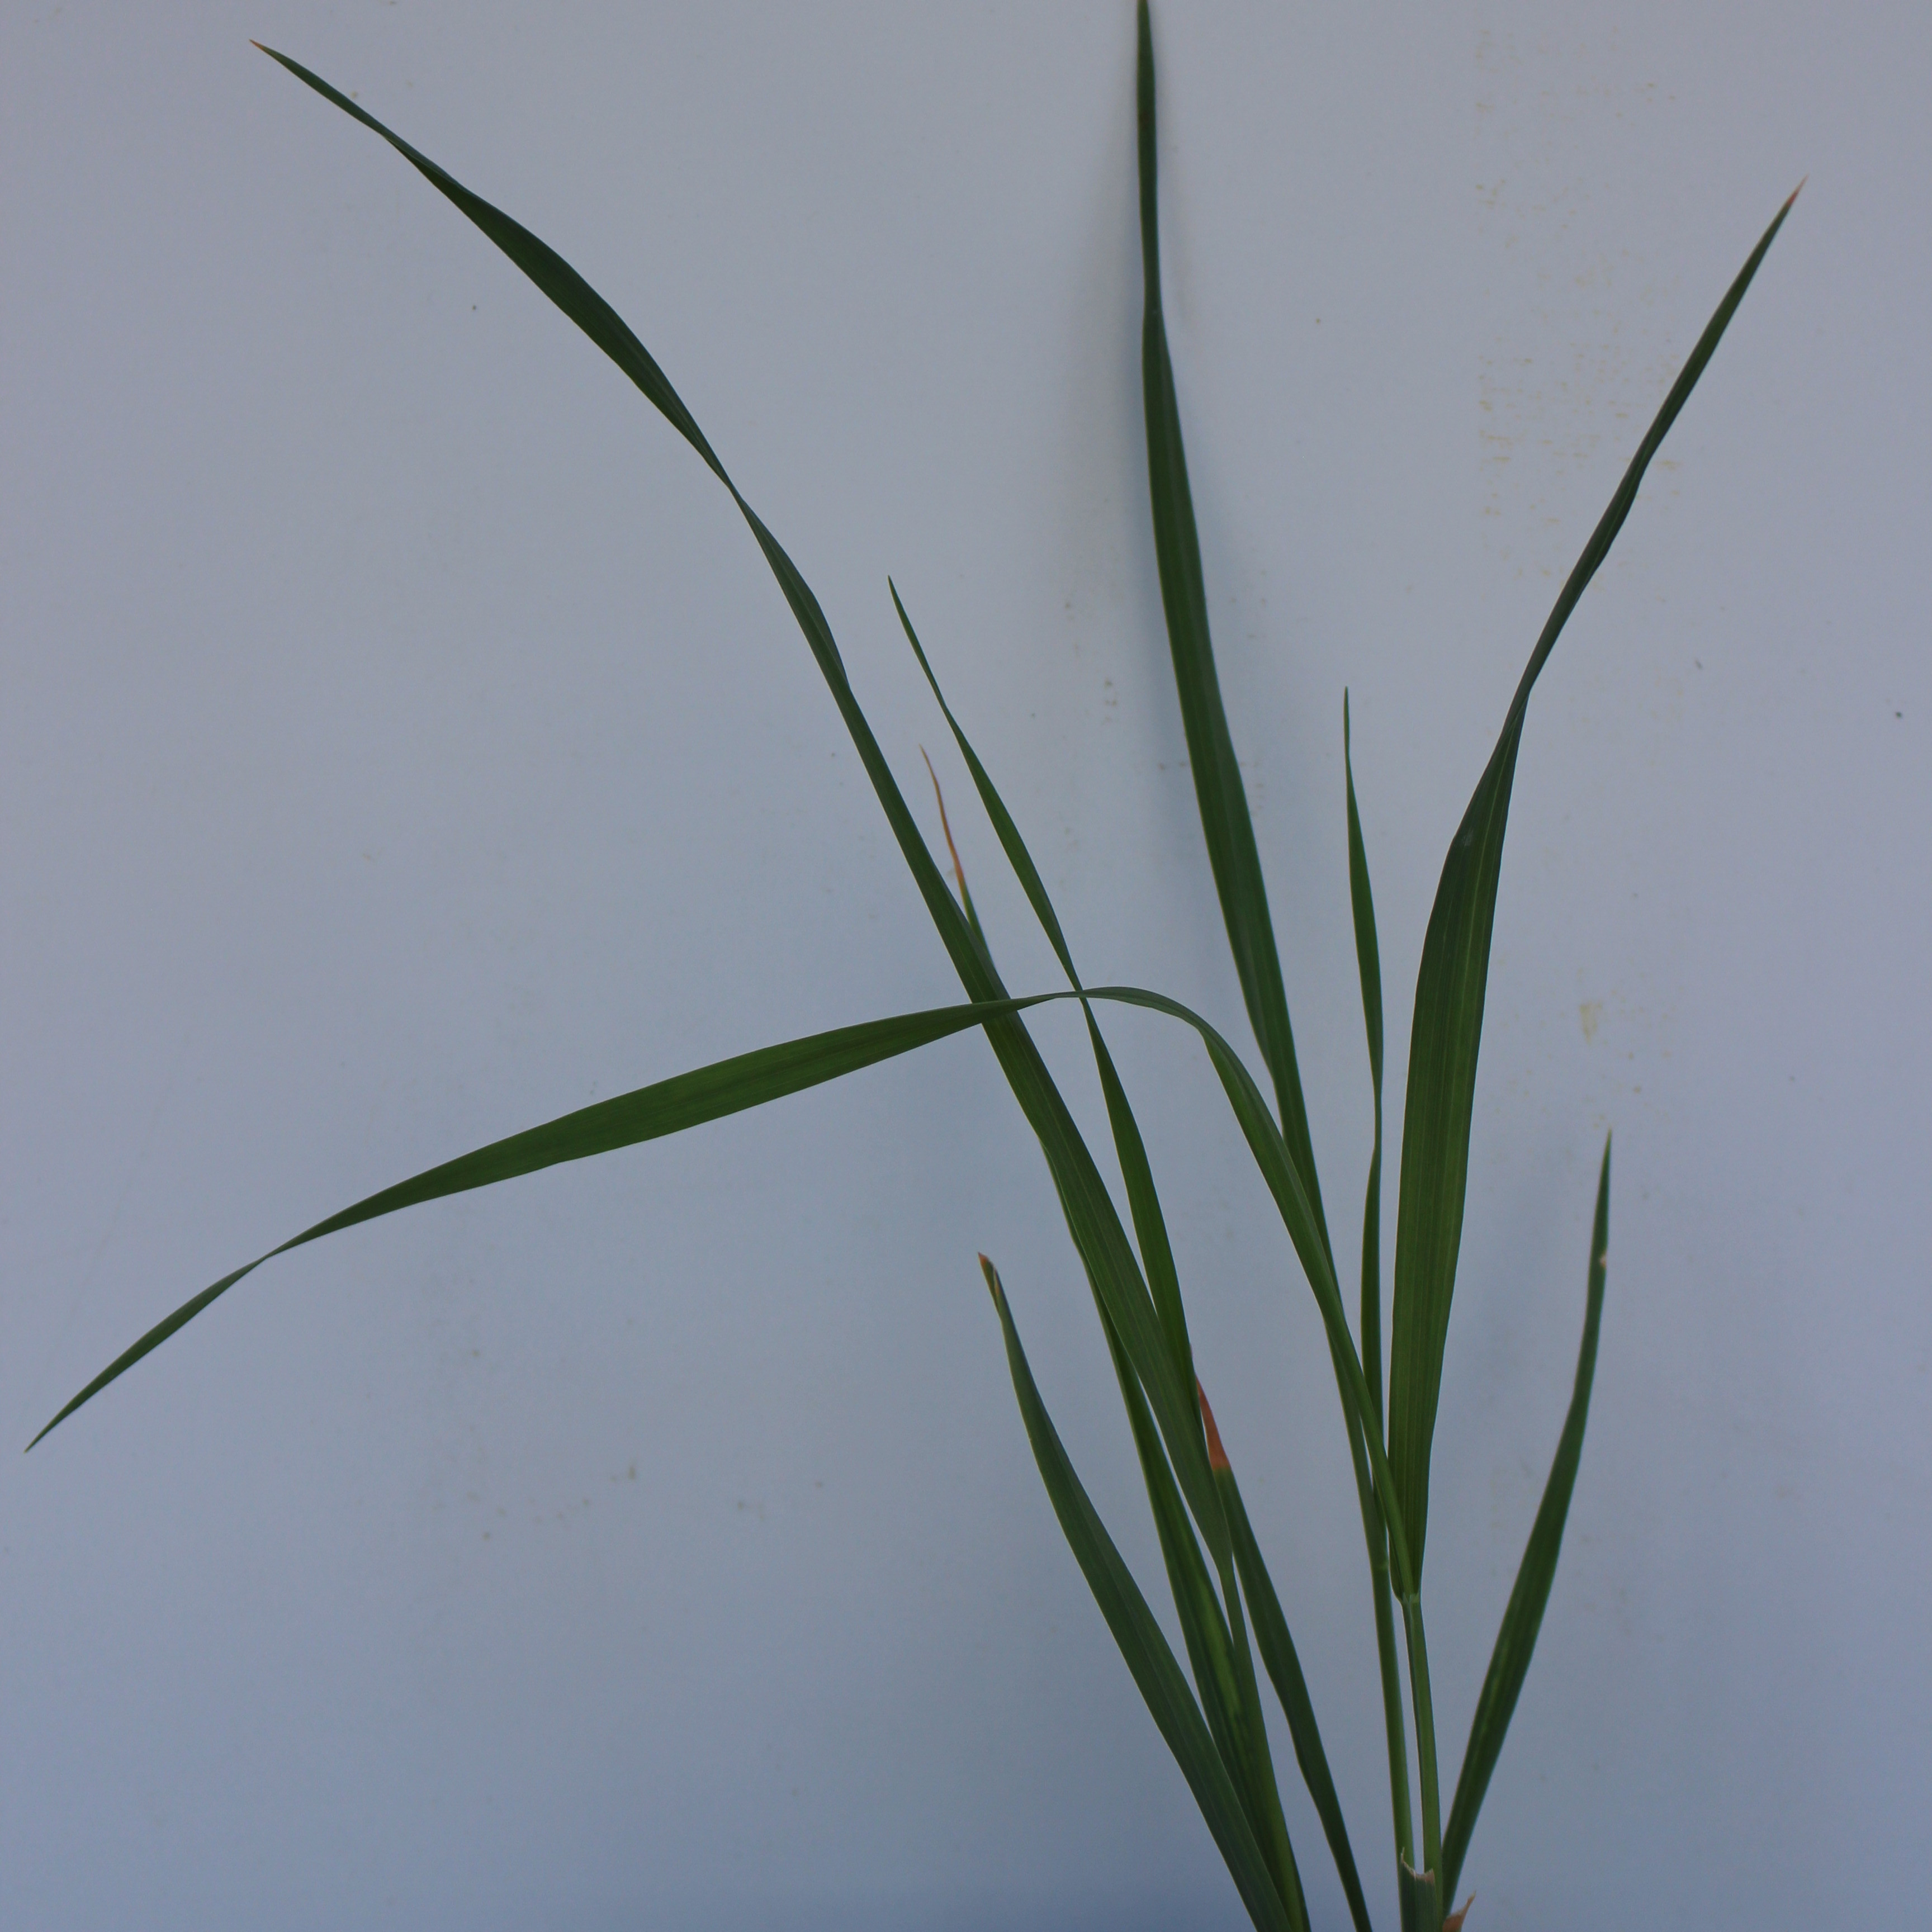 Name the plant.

Avena sterilis
